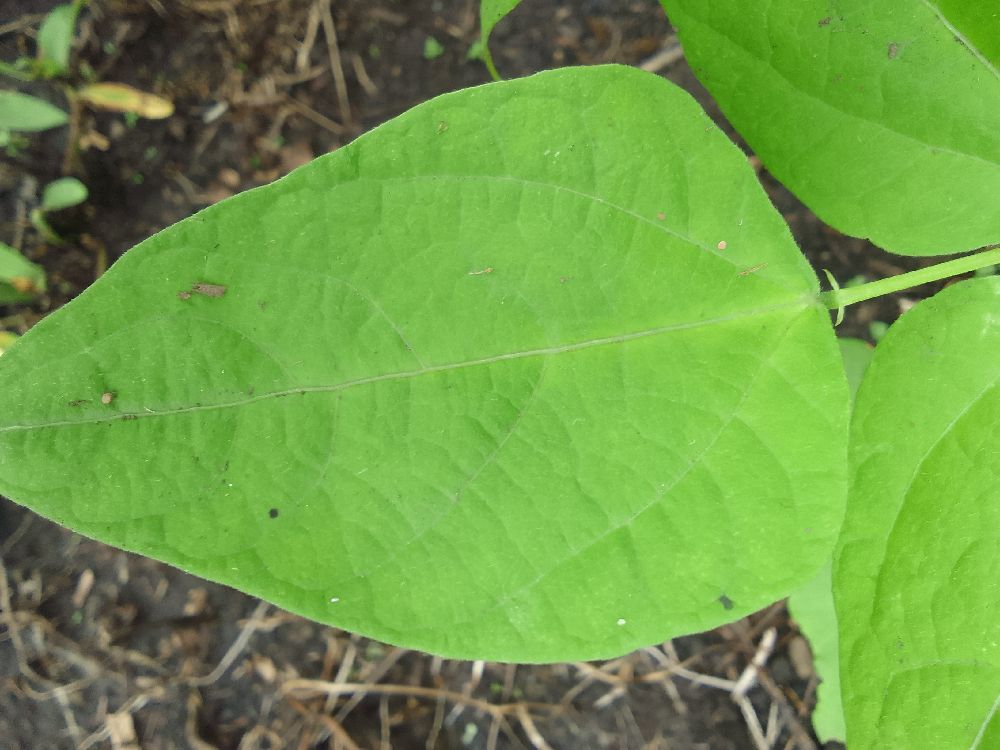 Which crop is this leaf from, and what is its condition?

common bean, healthy
